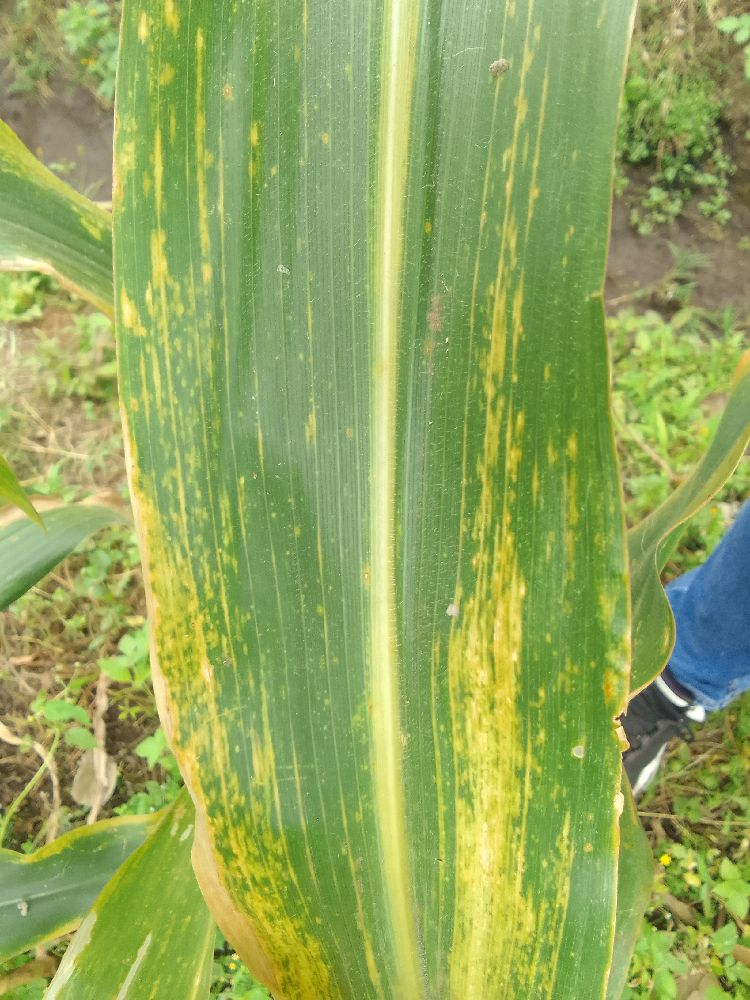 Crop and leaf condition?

maize, maize lethal necrosis
